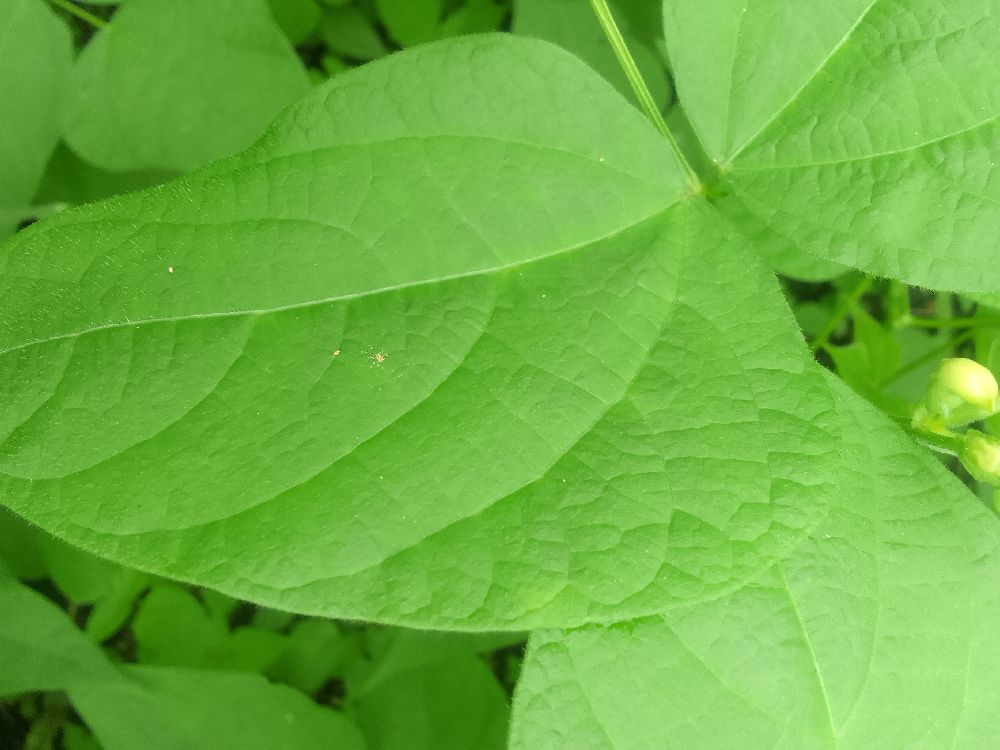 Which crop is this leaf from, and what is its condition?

common bean, healthy
